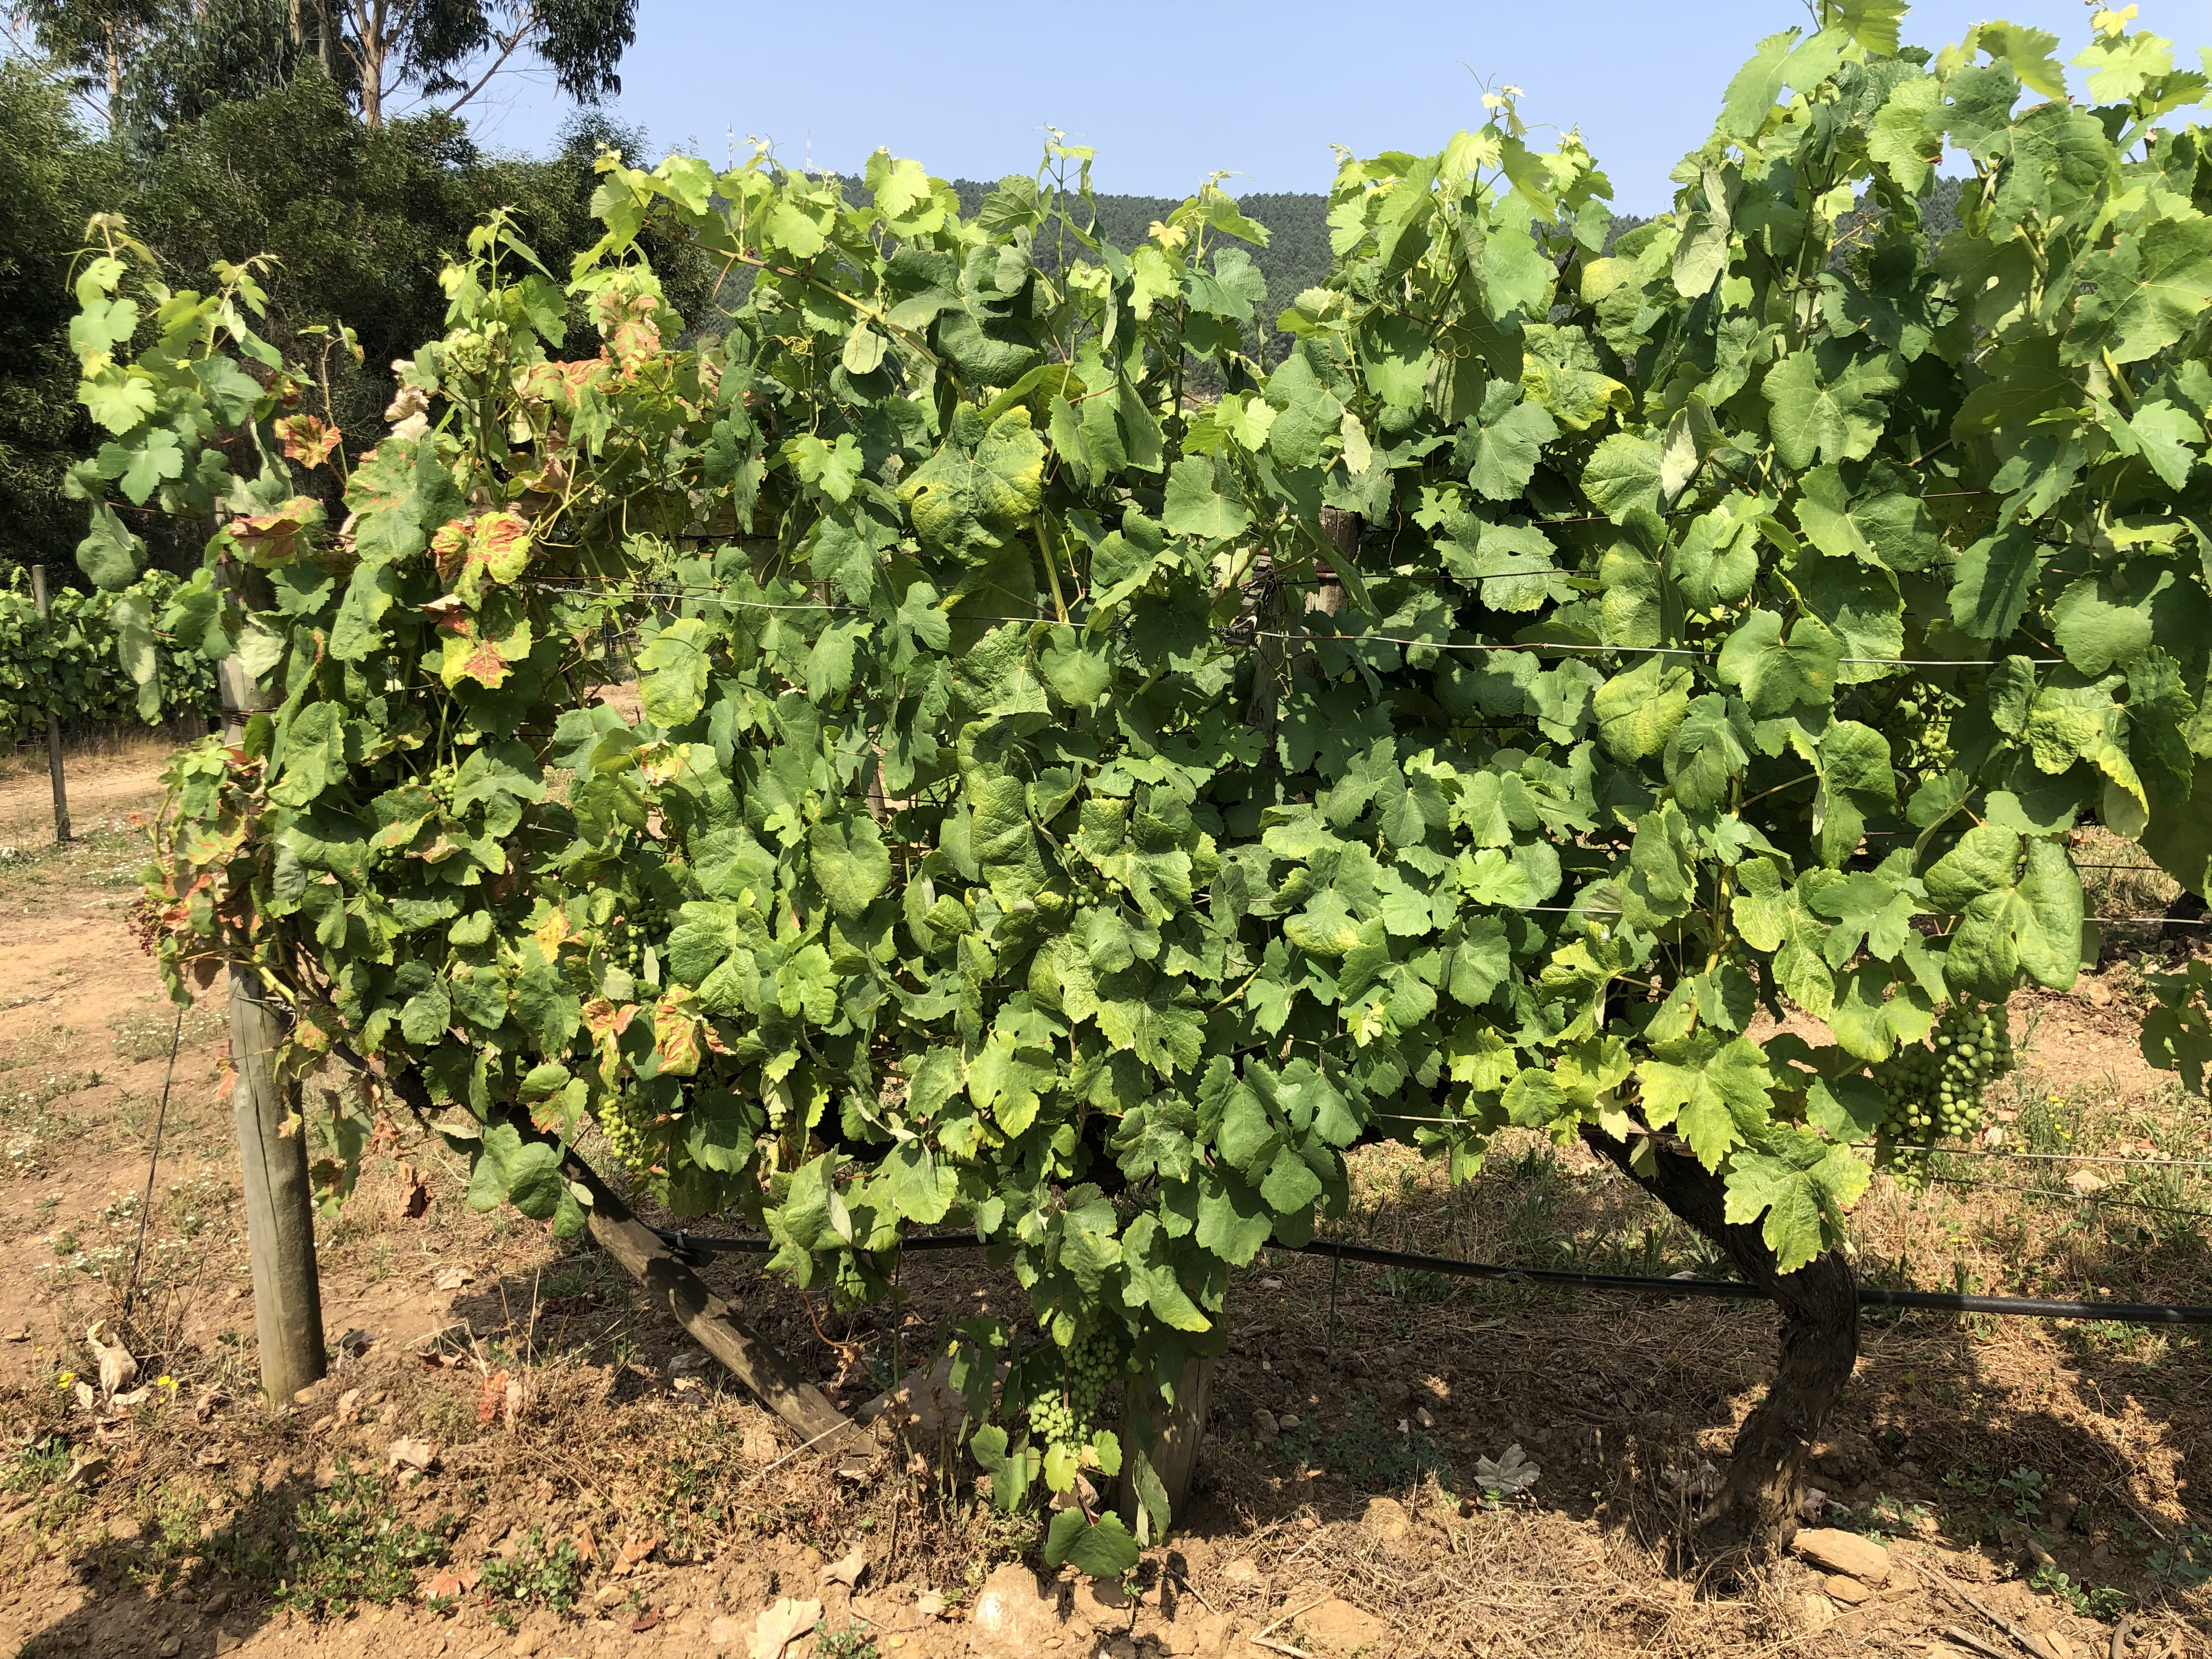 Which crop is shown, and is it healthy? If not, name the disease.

grapevine, affected by esca disease
